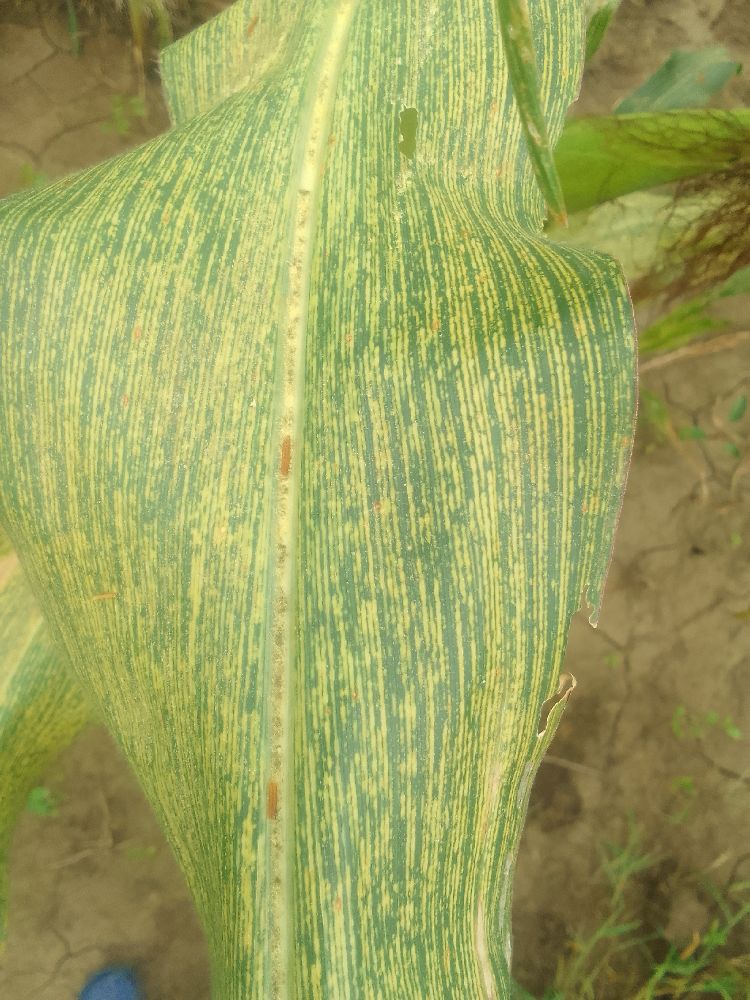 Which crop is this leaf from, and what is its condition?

maize, maize streak virus
